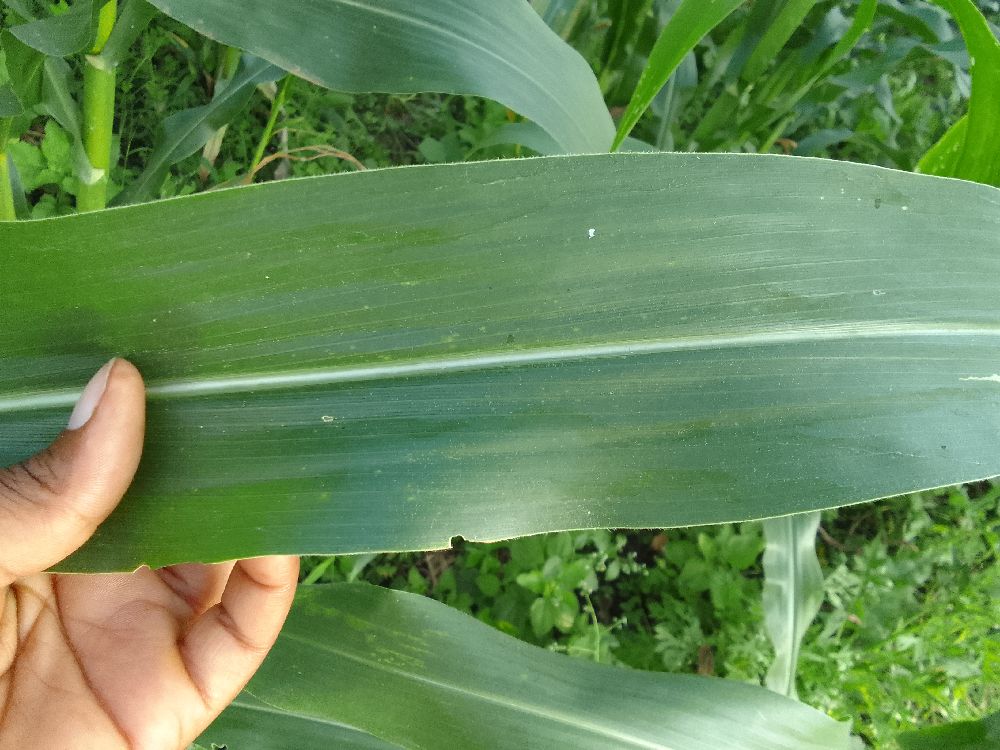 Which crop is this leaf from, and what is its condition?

maize, healthy
